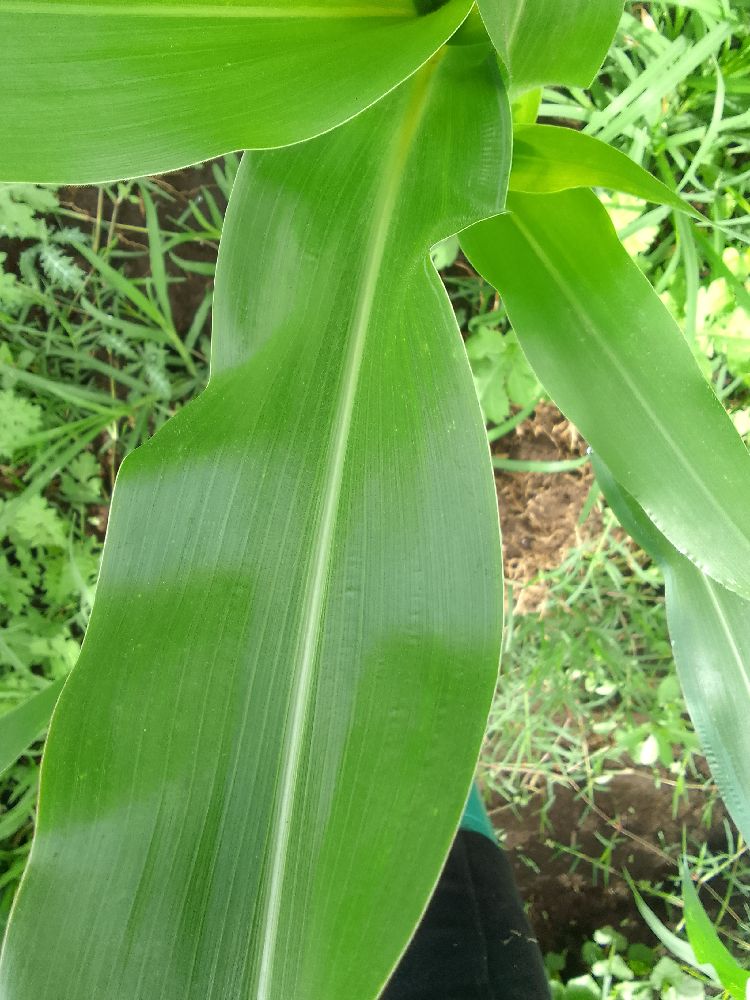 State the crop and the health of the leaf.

maize, healthy
